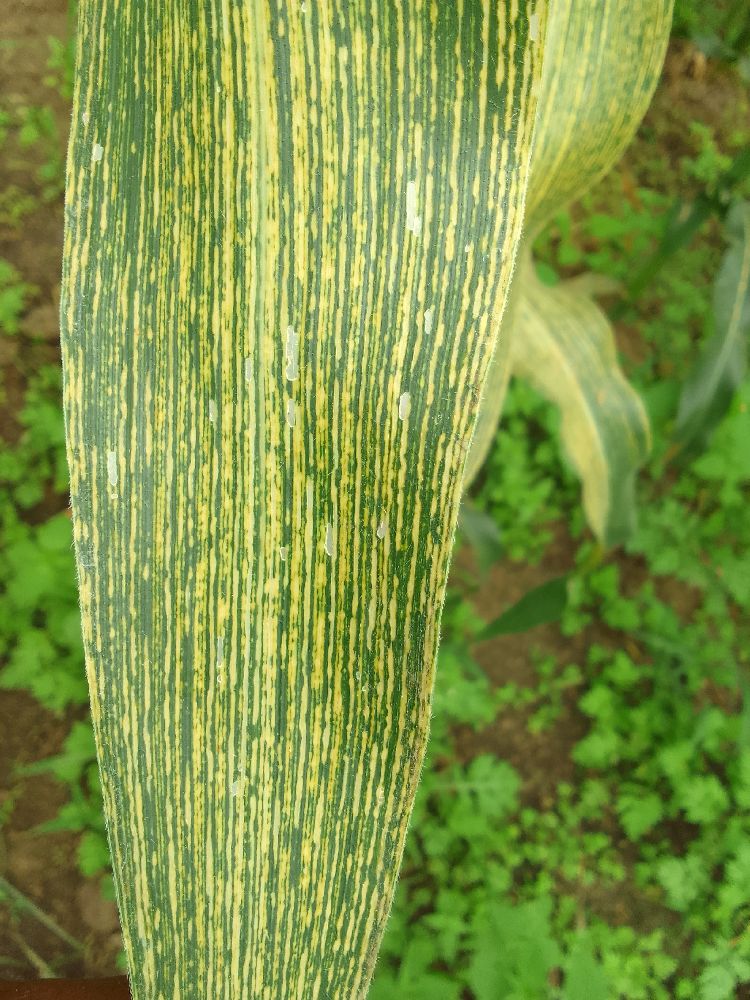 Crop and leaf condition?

maize, maize streak virus
